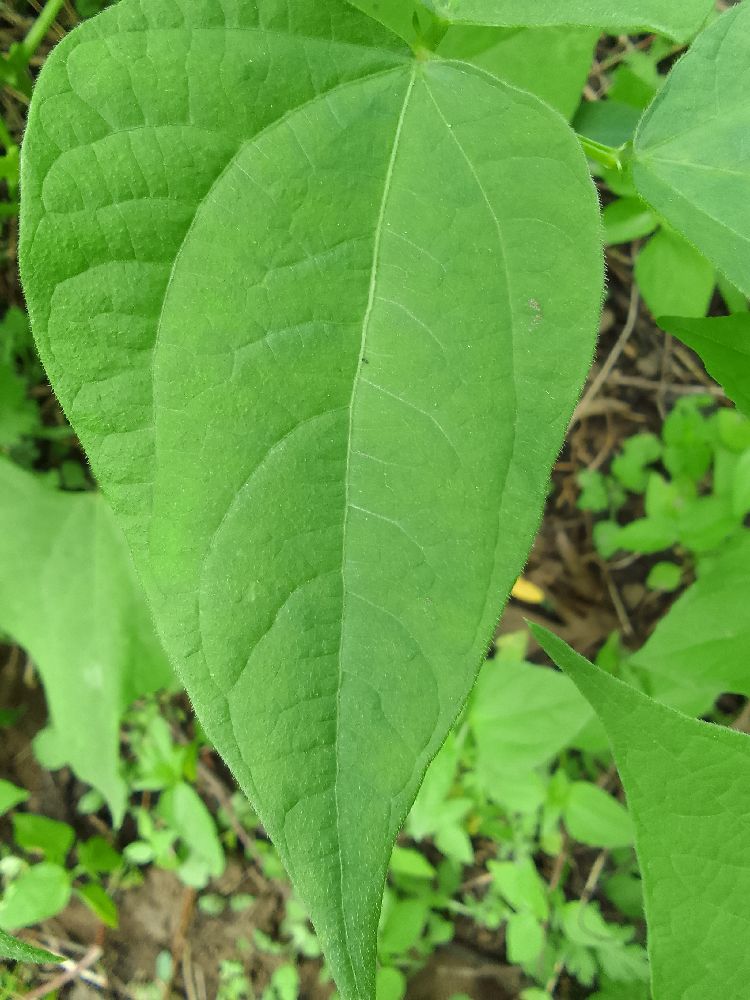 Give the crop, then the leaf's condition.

common bean, healthy
